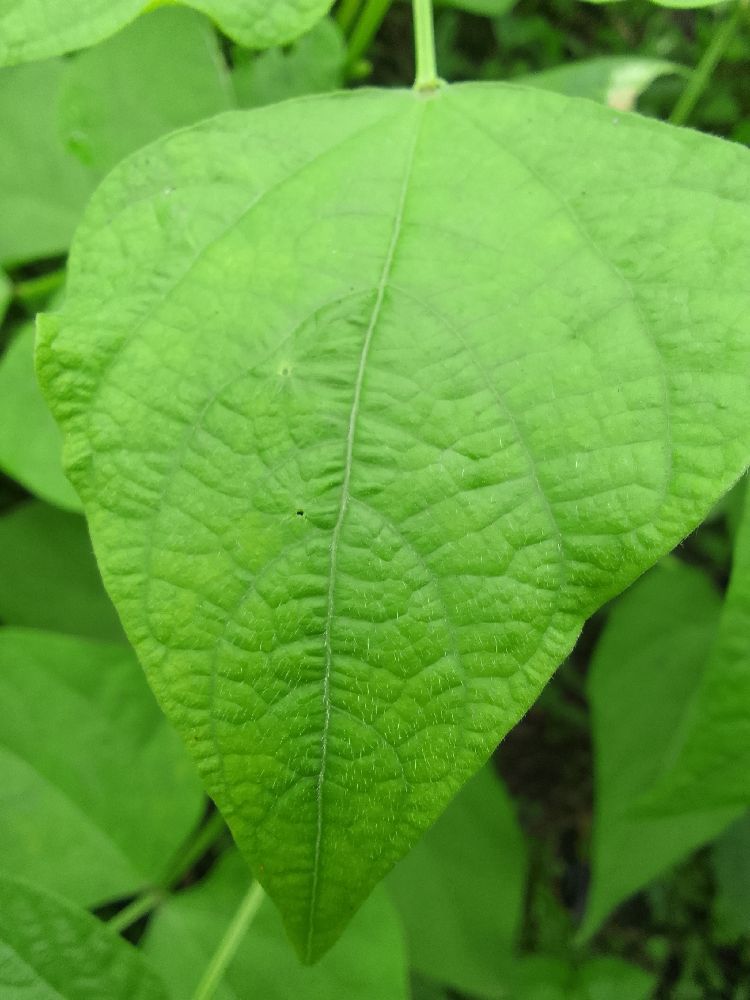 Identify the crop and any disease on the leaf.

common bean, healthy
